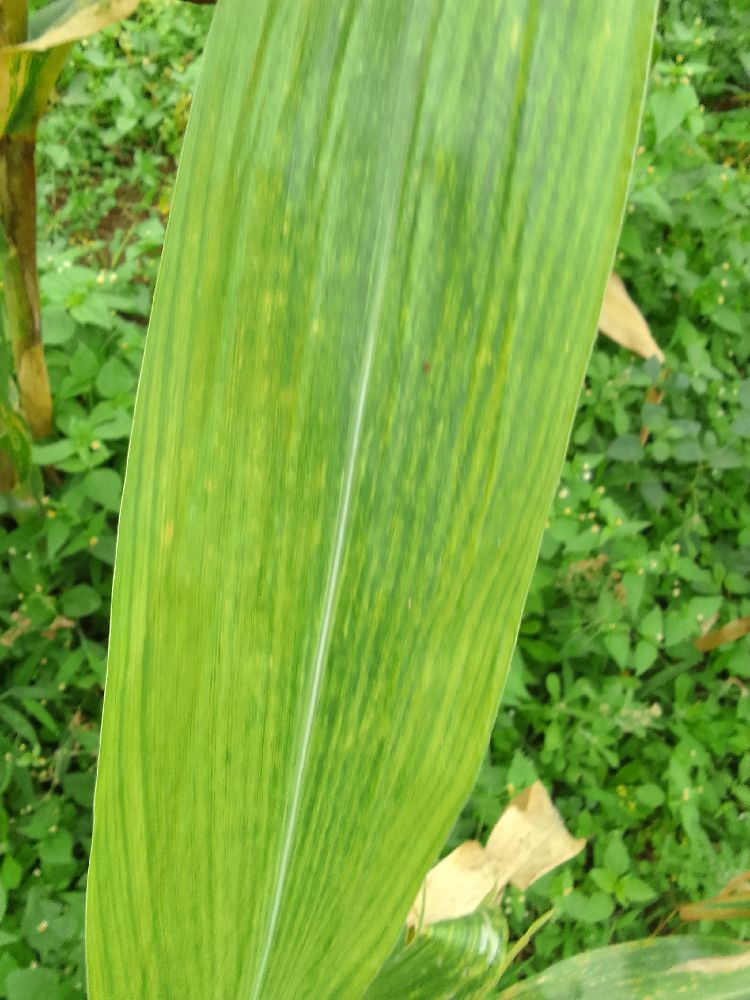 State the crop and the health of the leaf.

maize, maize lethal necrosis
